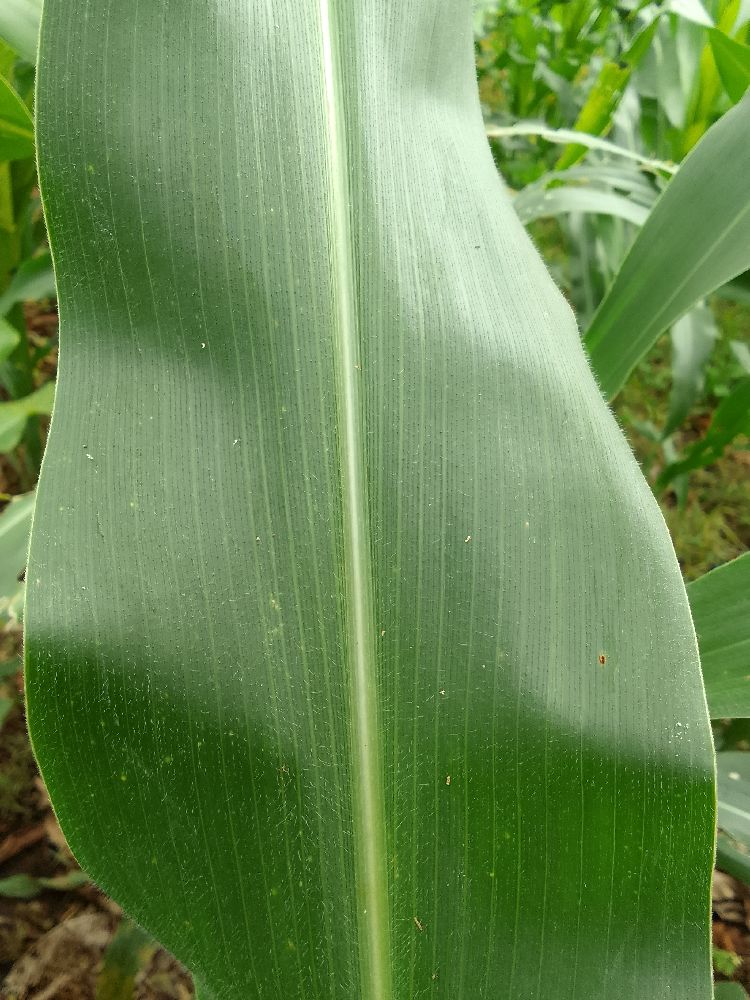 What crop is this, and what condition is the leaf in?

maize, healthy
